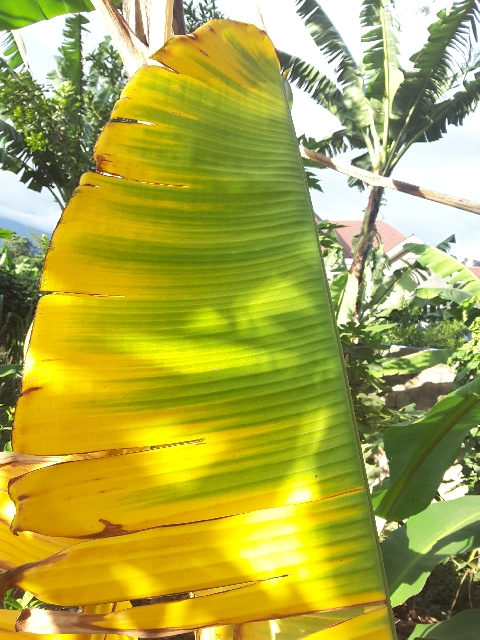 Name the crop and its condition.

banana, fusarium wilt race 1
